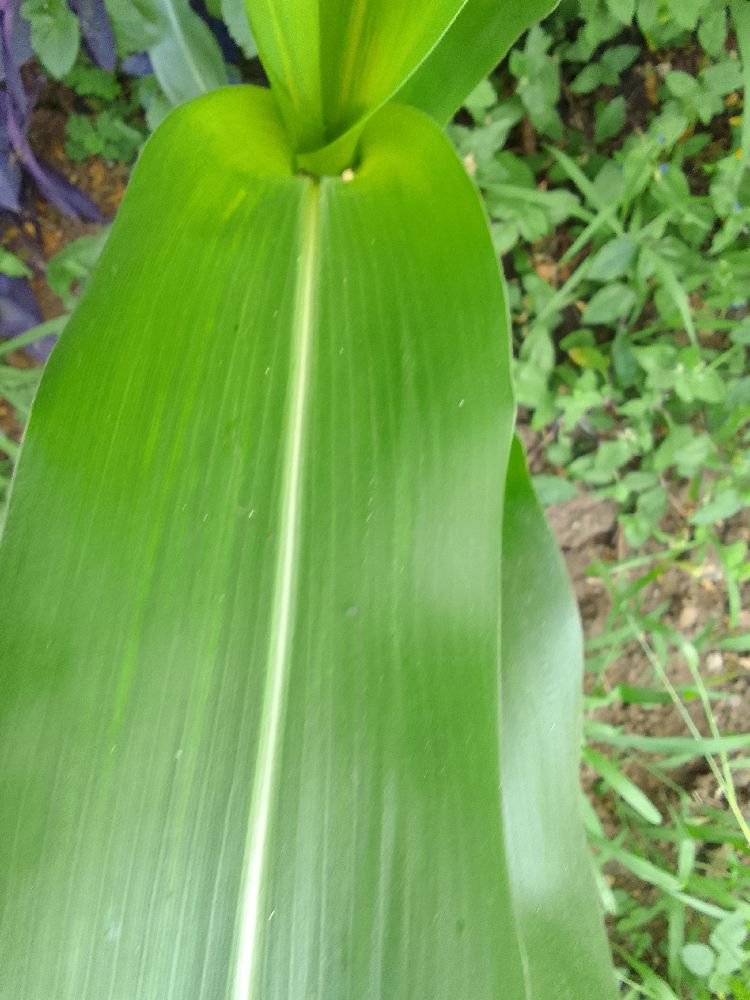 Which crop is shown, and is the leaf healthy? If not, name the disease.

maize, healthy
